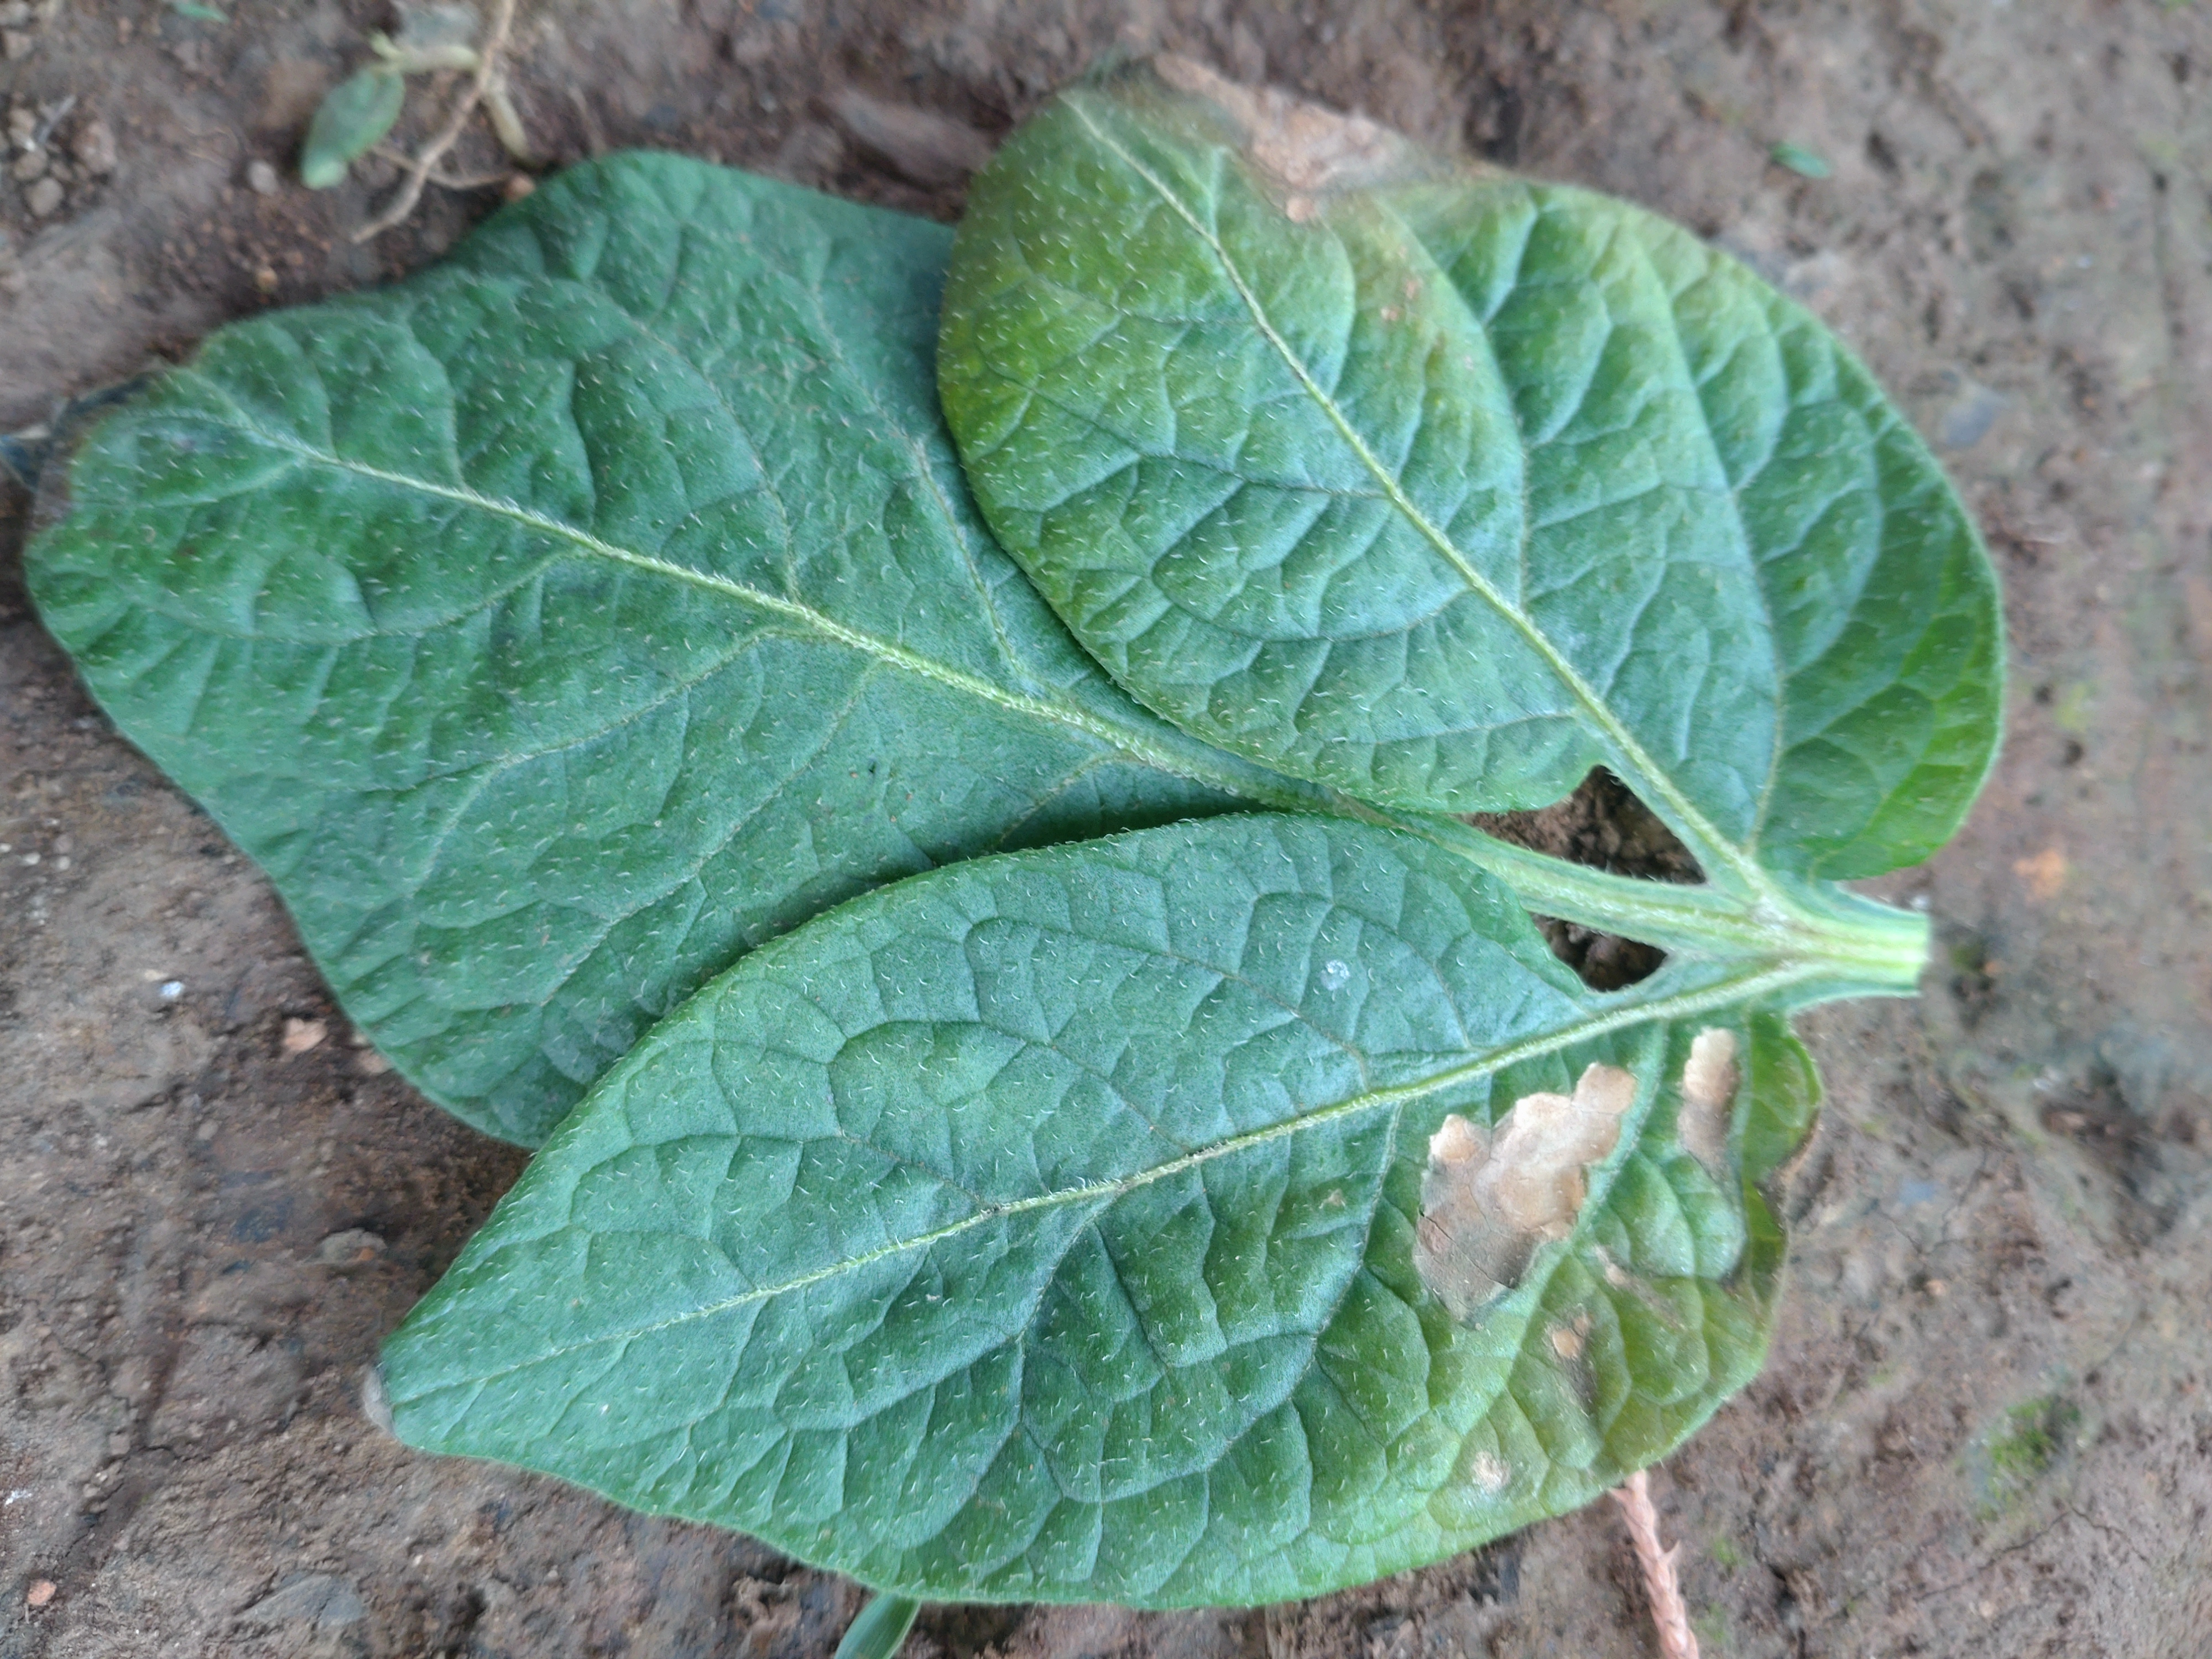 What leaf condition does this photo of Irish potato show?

early blight
